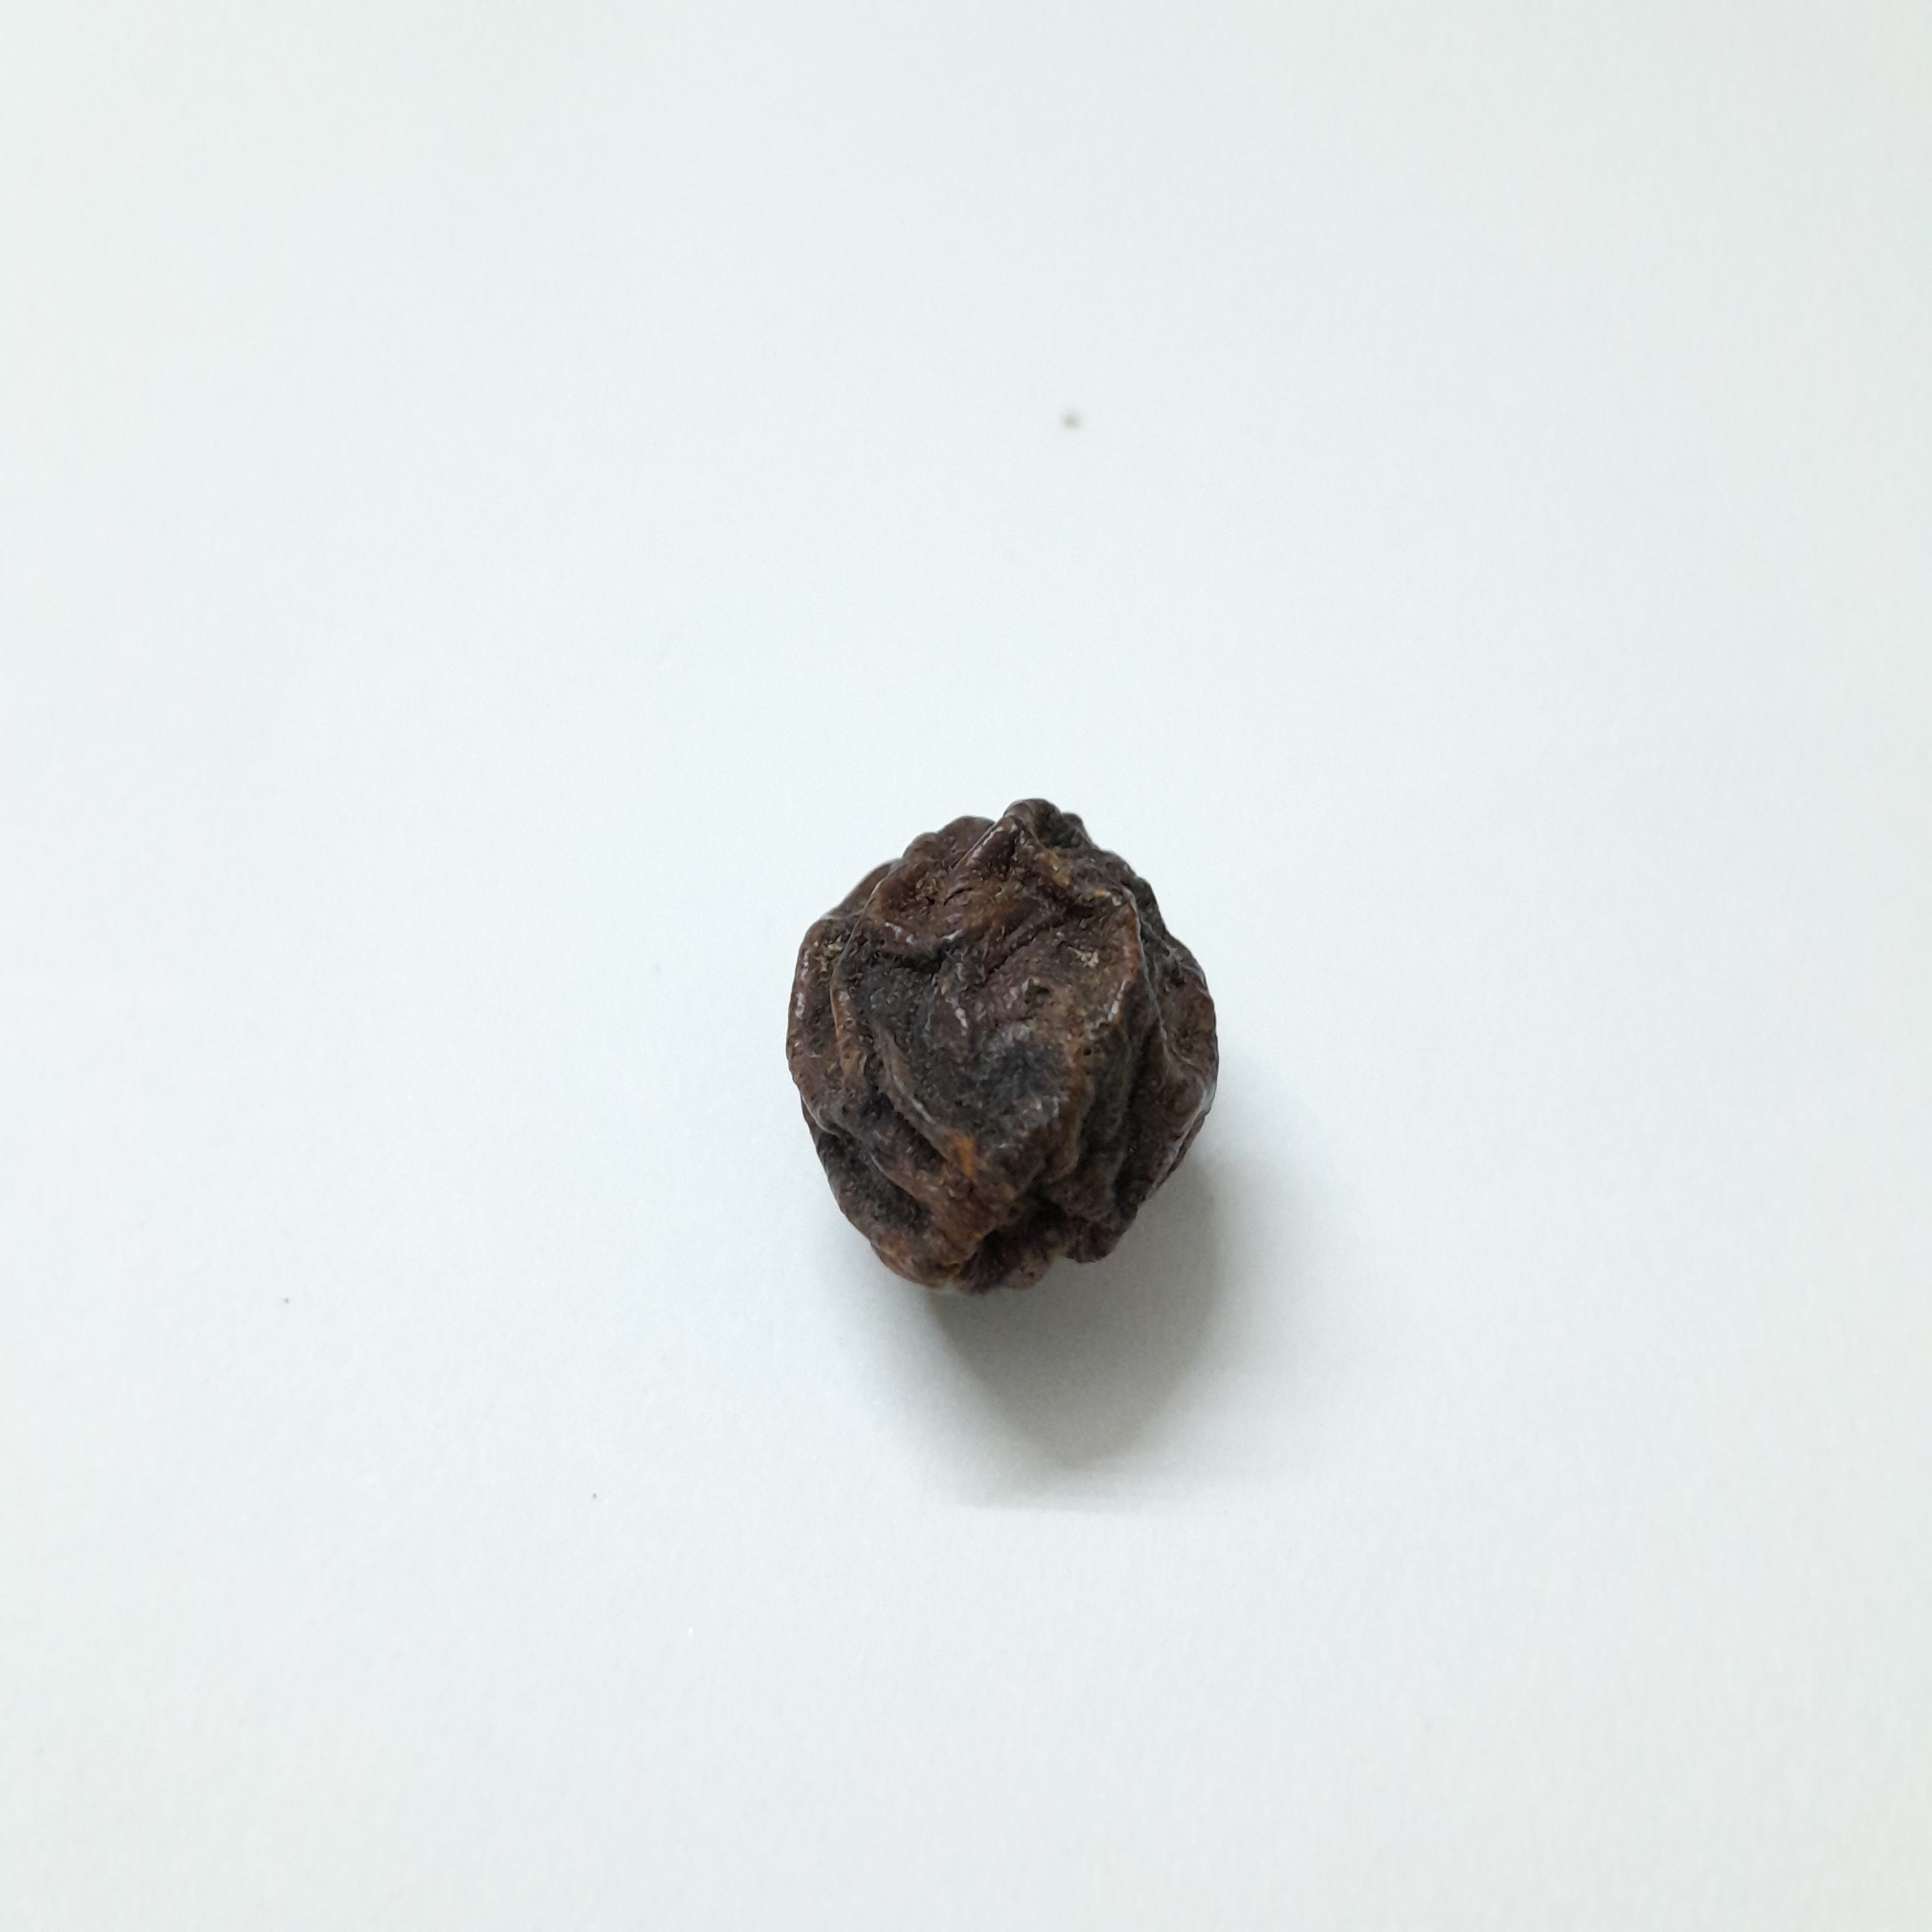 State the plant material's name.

kadukharik
